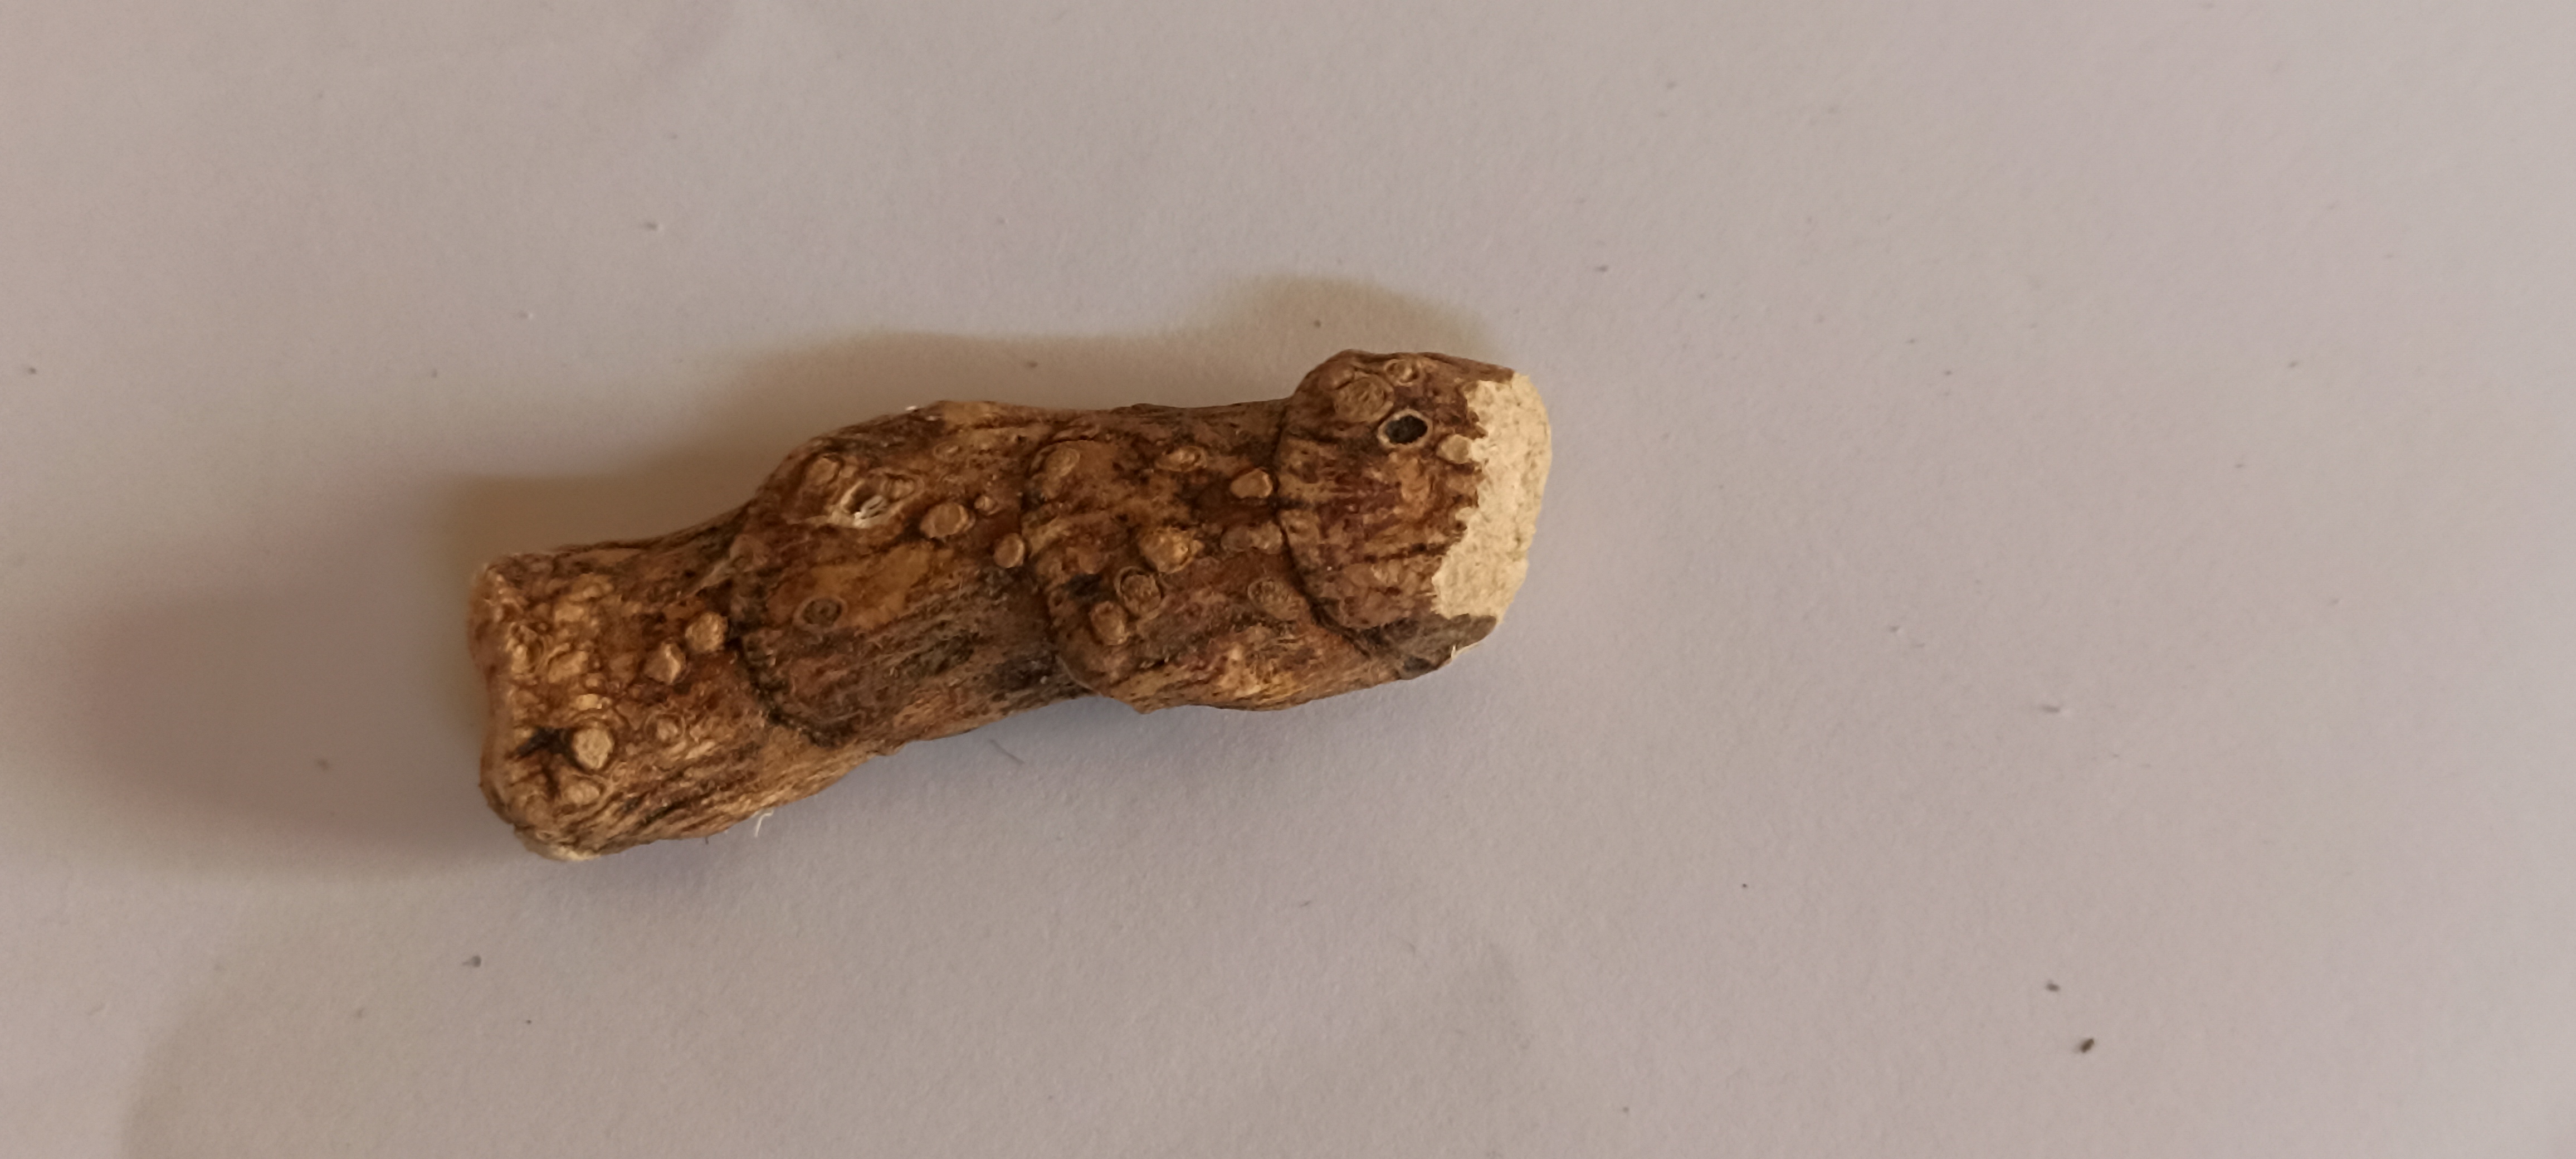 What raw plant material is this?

vekhand
